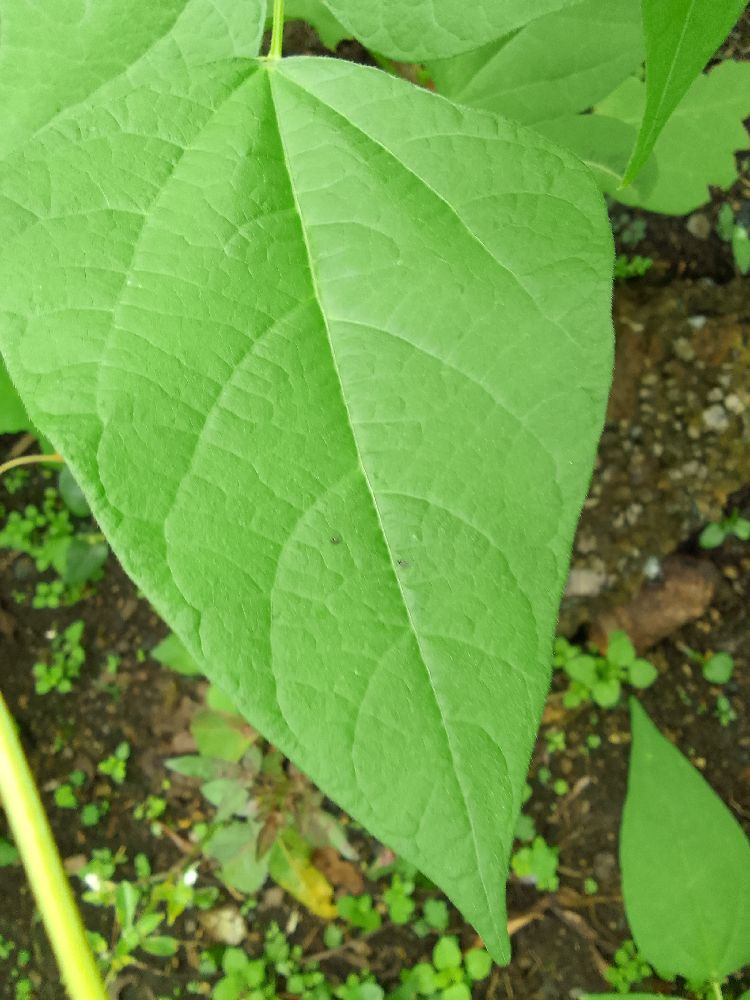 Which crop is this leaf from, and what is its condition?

common bean, healthy
